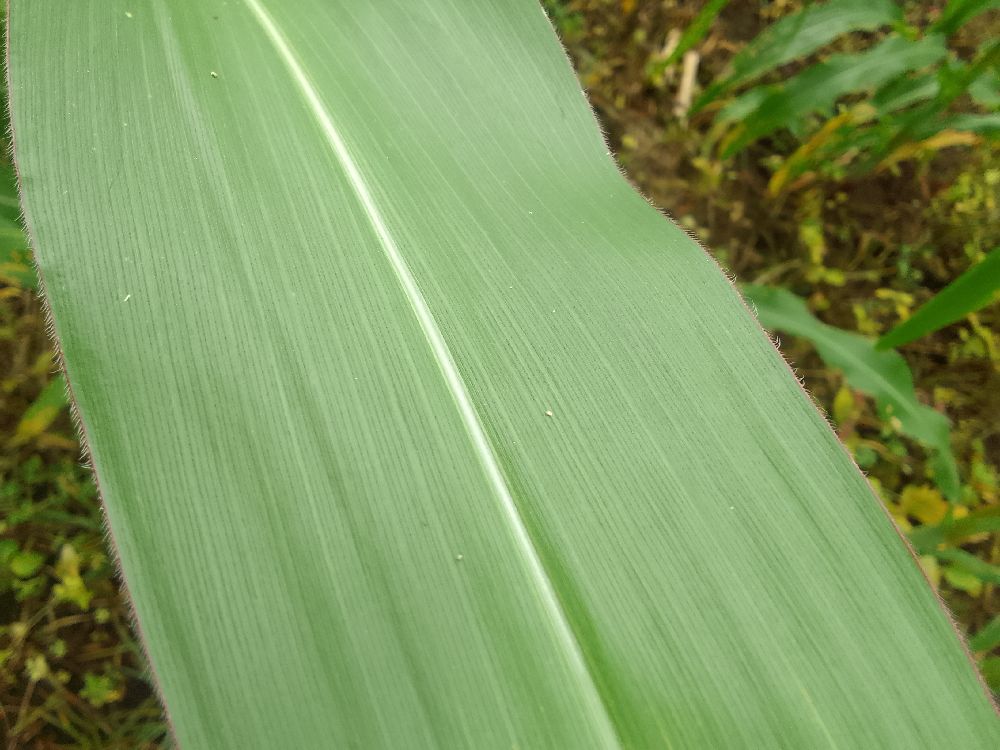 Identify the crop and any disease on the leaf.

maize, healthy
